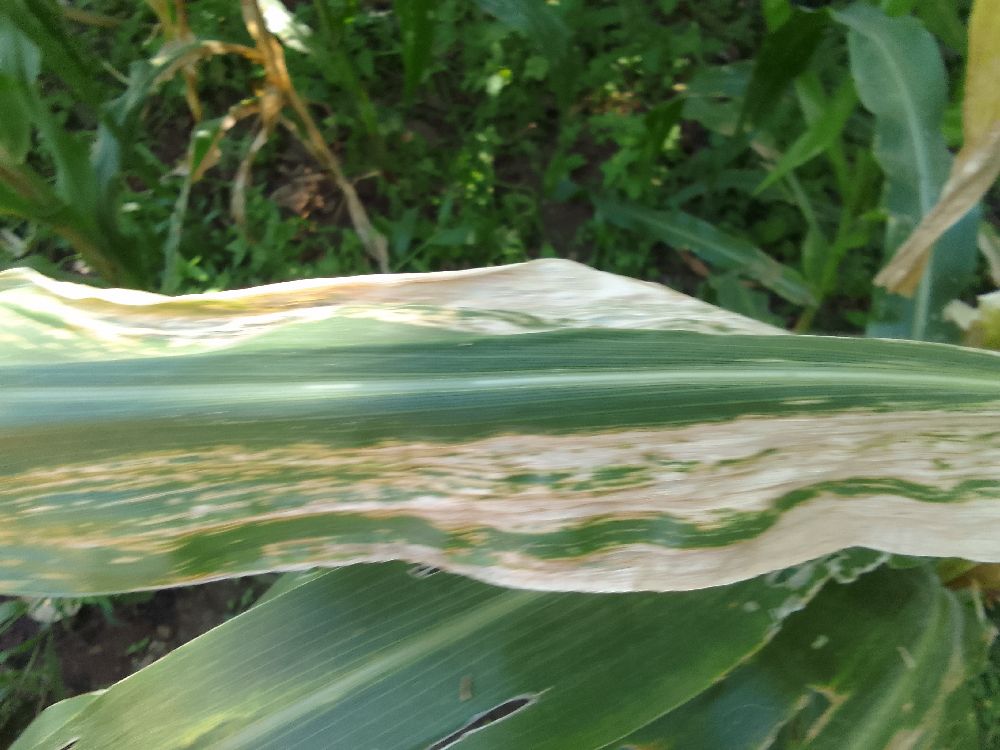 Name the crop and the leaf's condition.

maize, maize lethal necrosis
